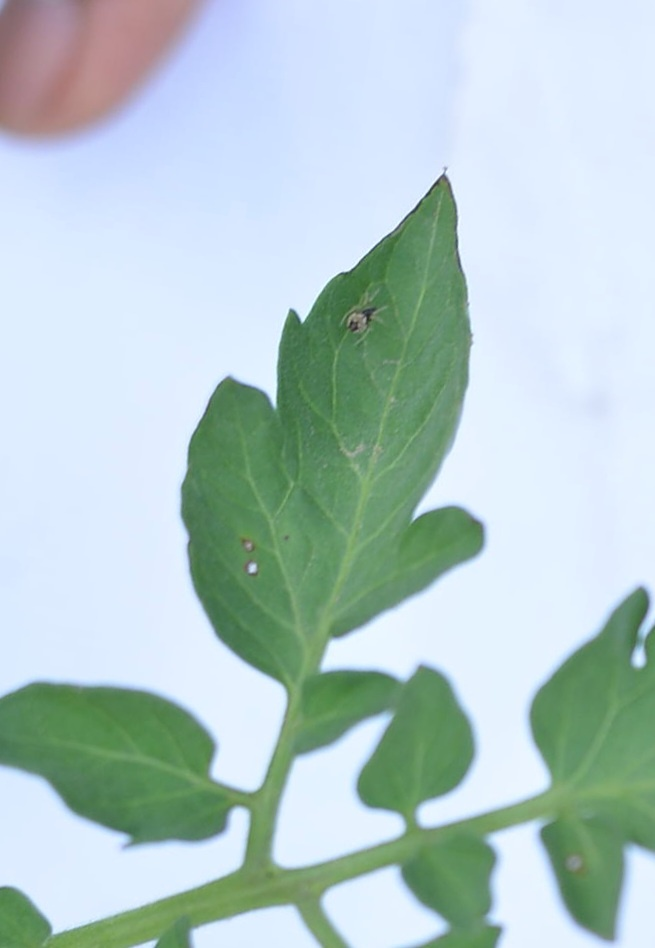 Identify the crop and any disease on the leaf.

tomato, healthy
